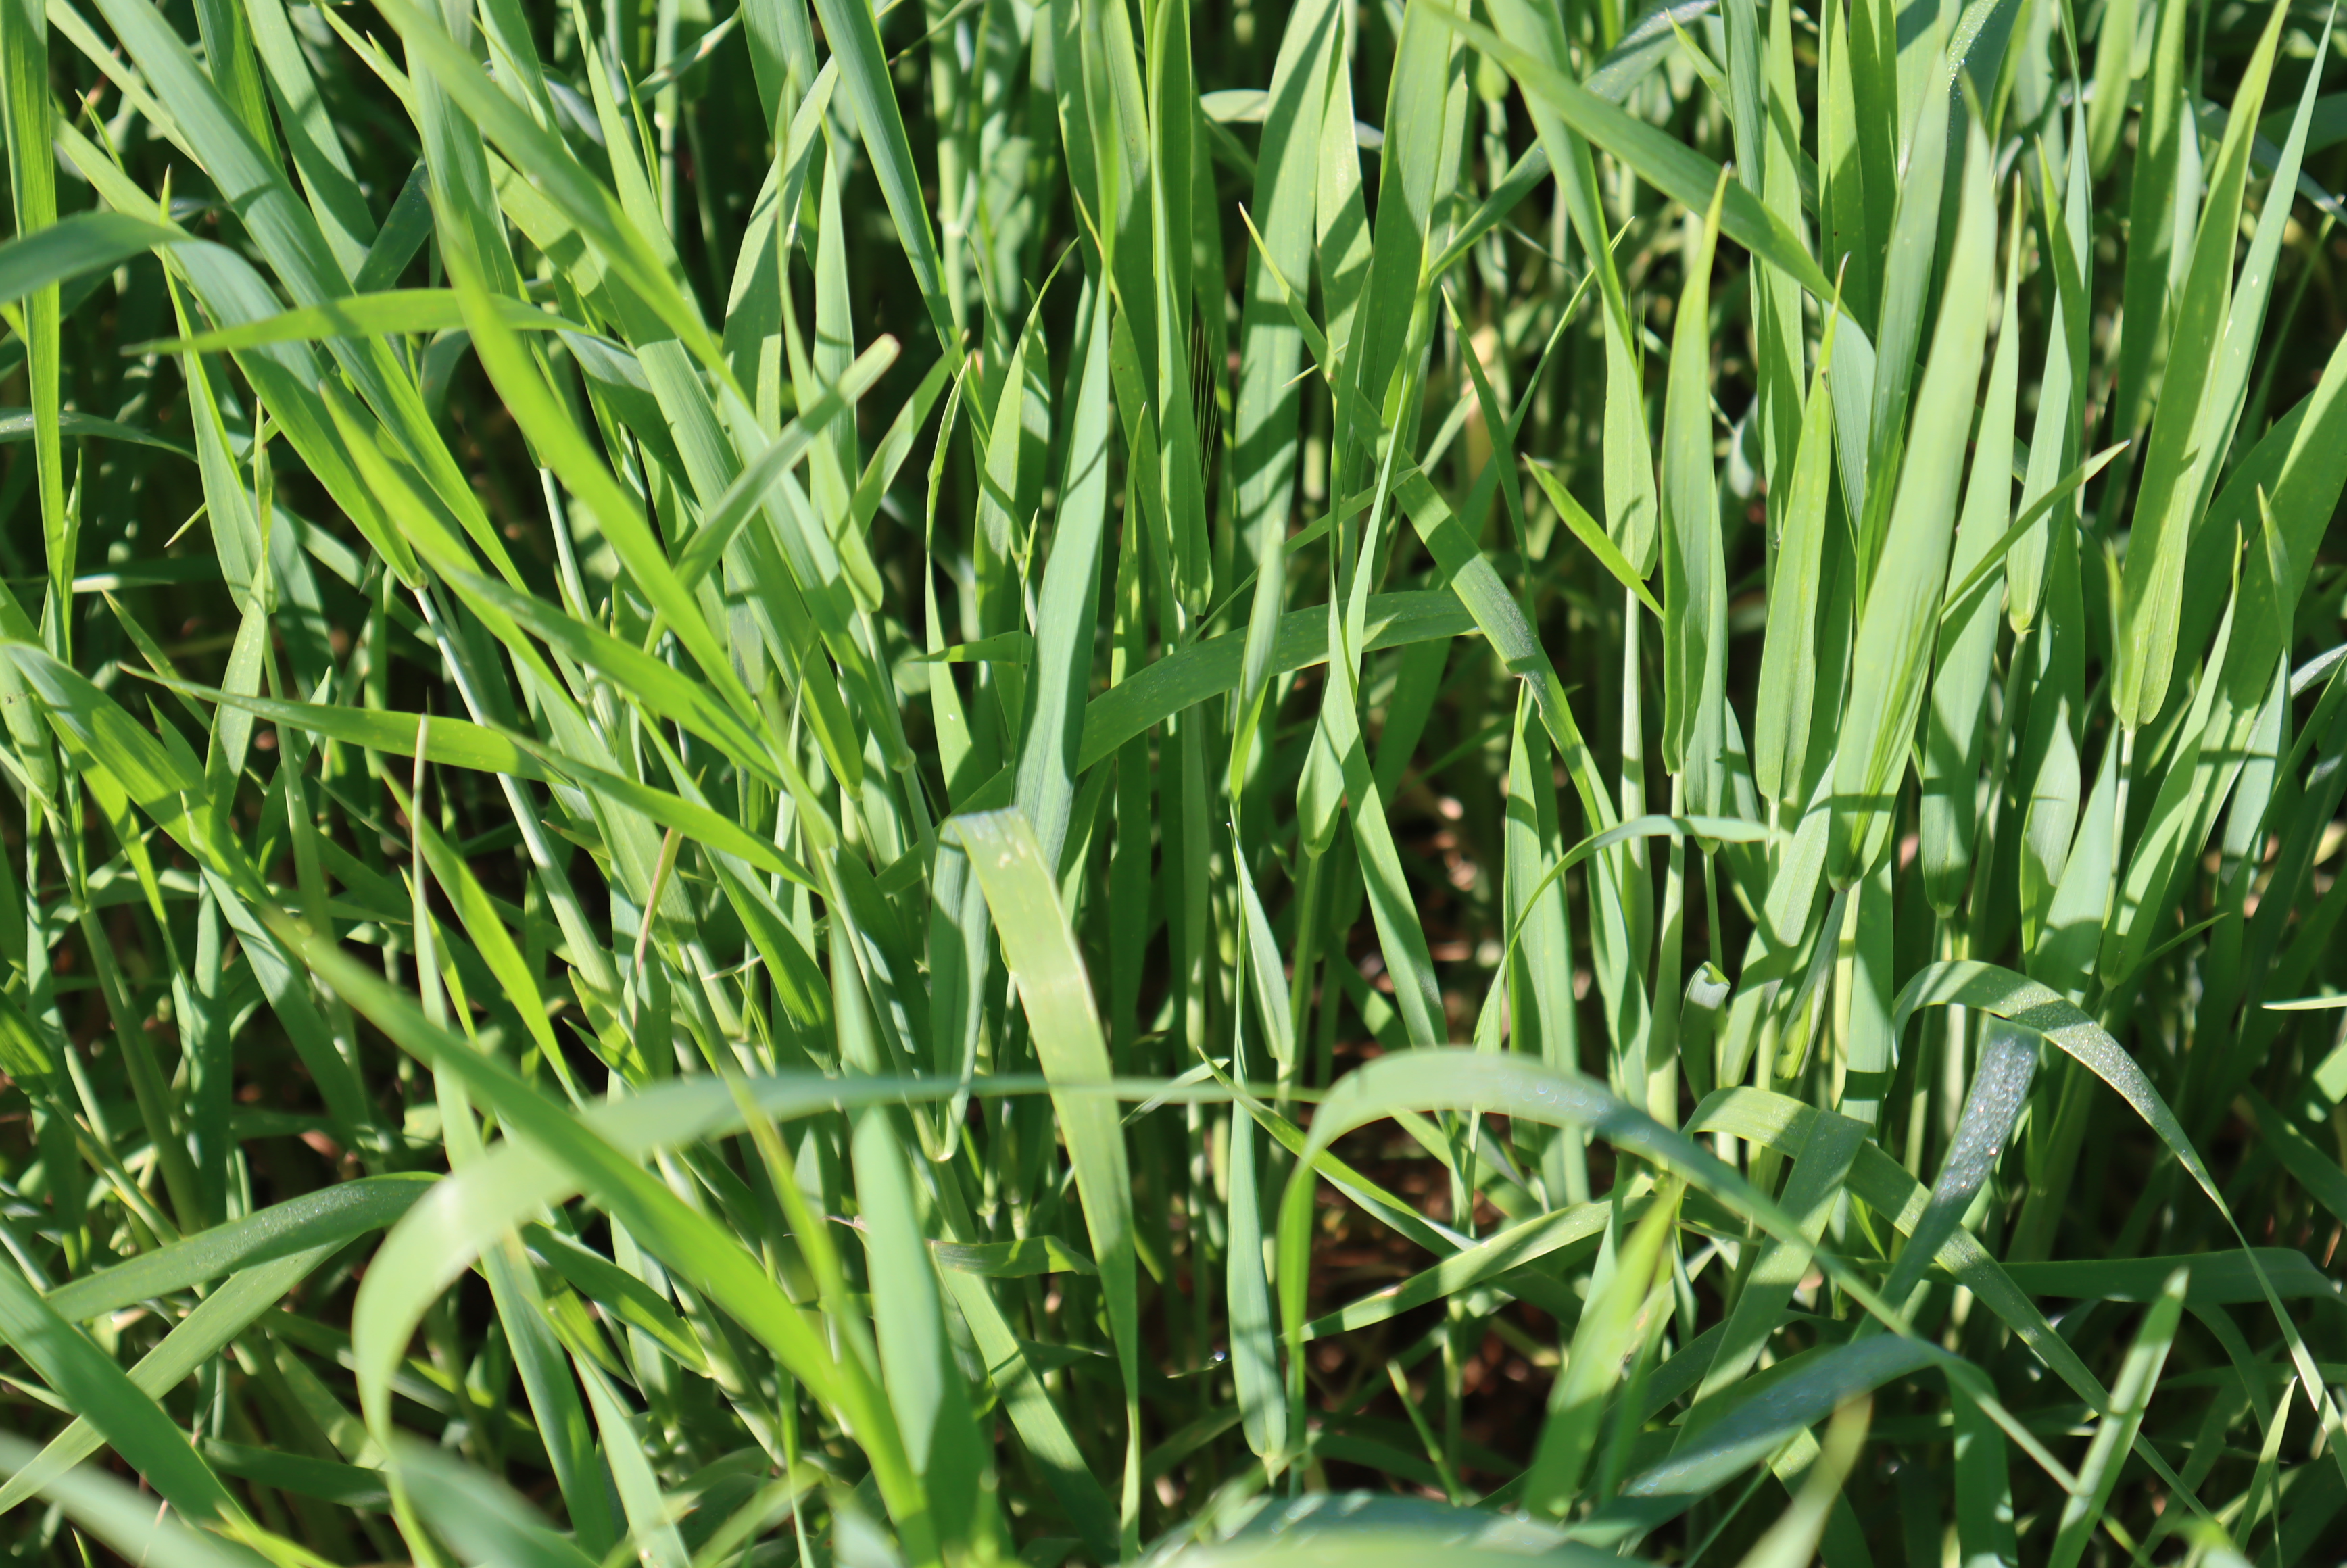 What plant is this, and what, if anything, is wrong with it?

emmer, aphids
